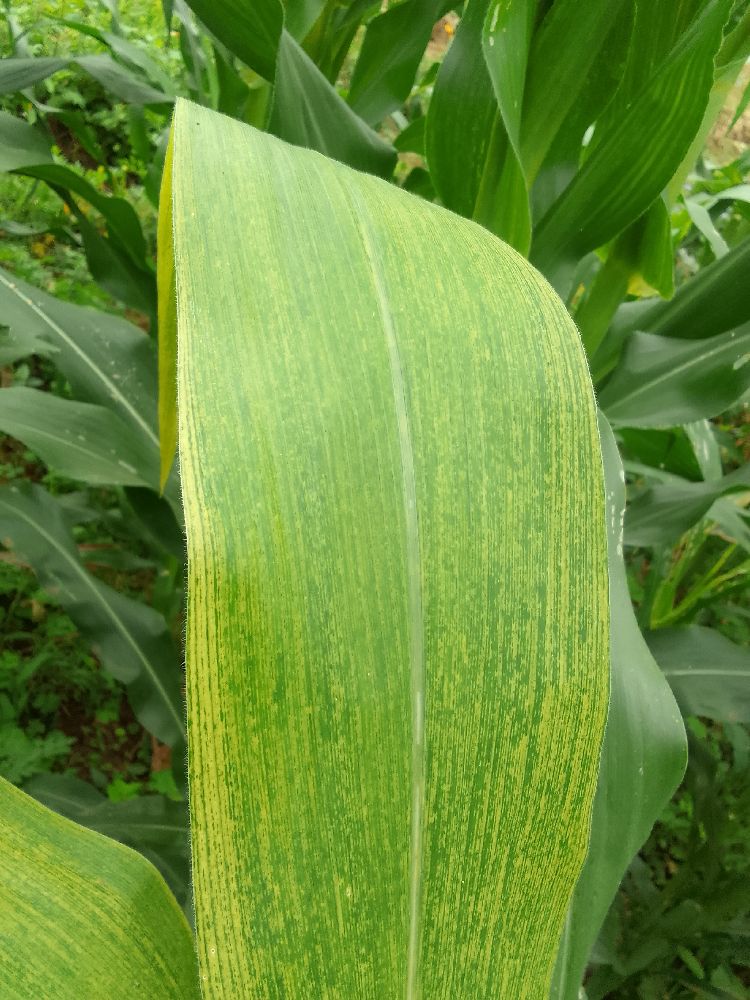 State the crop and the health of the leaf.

maize, maize lethal necrosis
